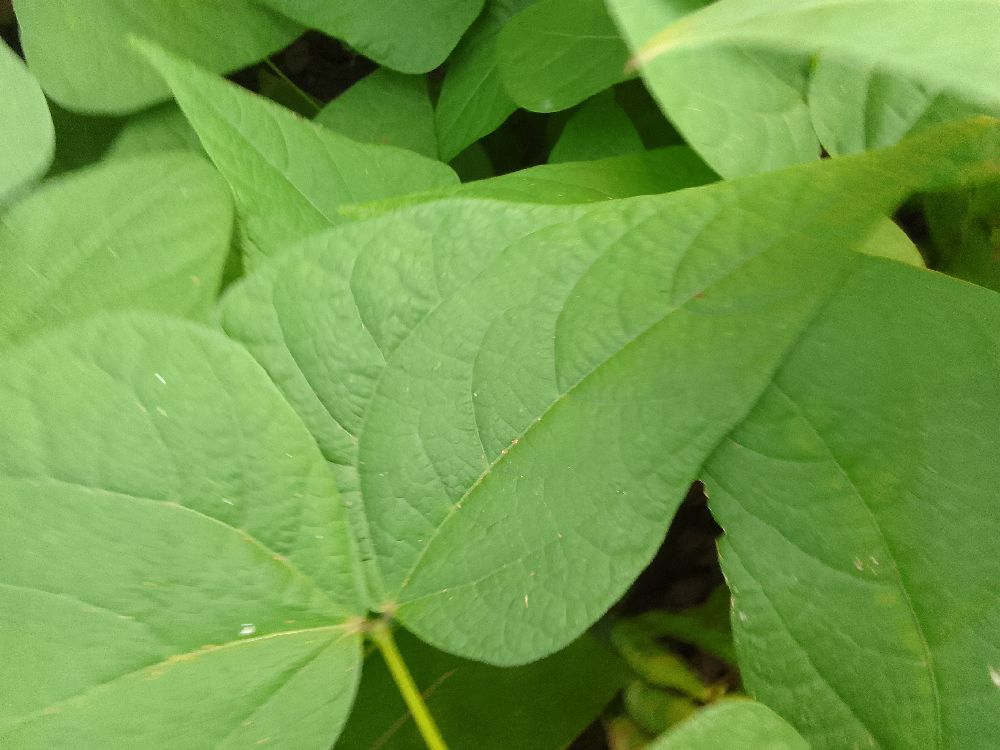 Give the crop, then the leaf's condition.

common bean, healthy
